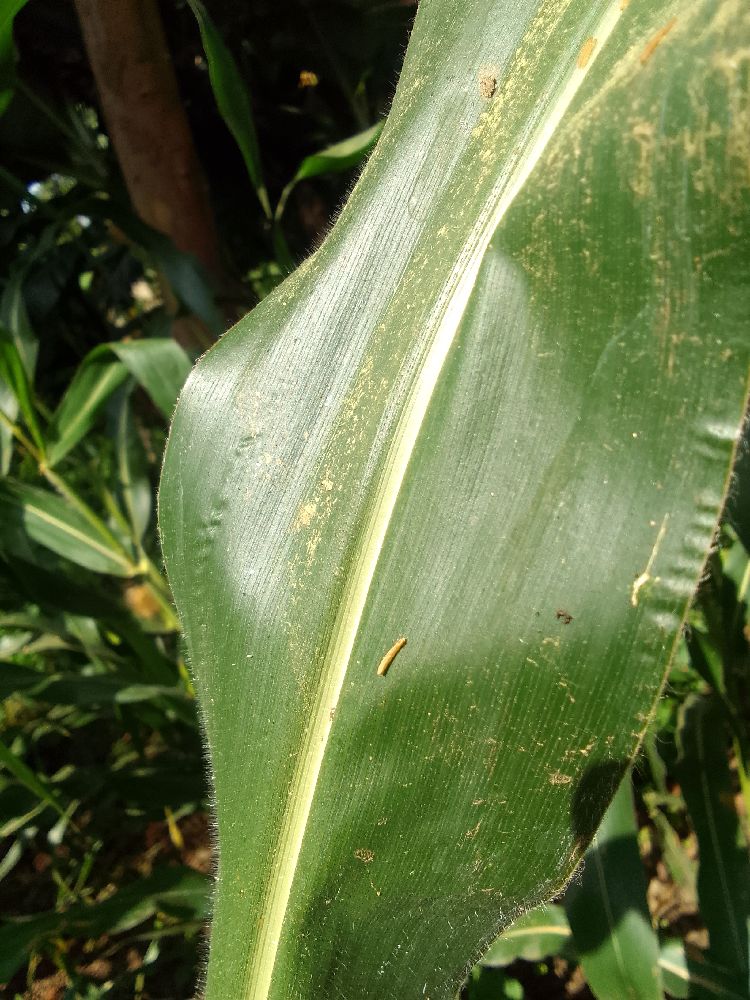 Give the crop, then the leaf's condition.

maize, healthy
